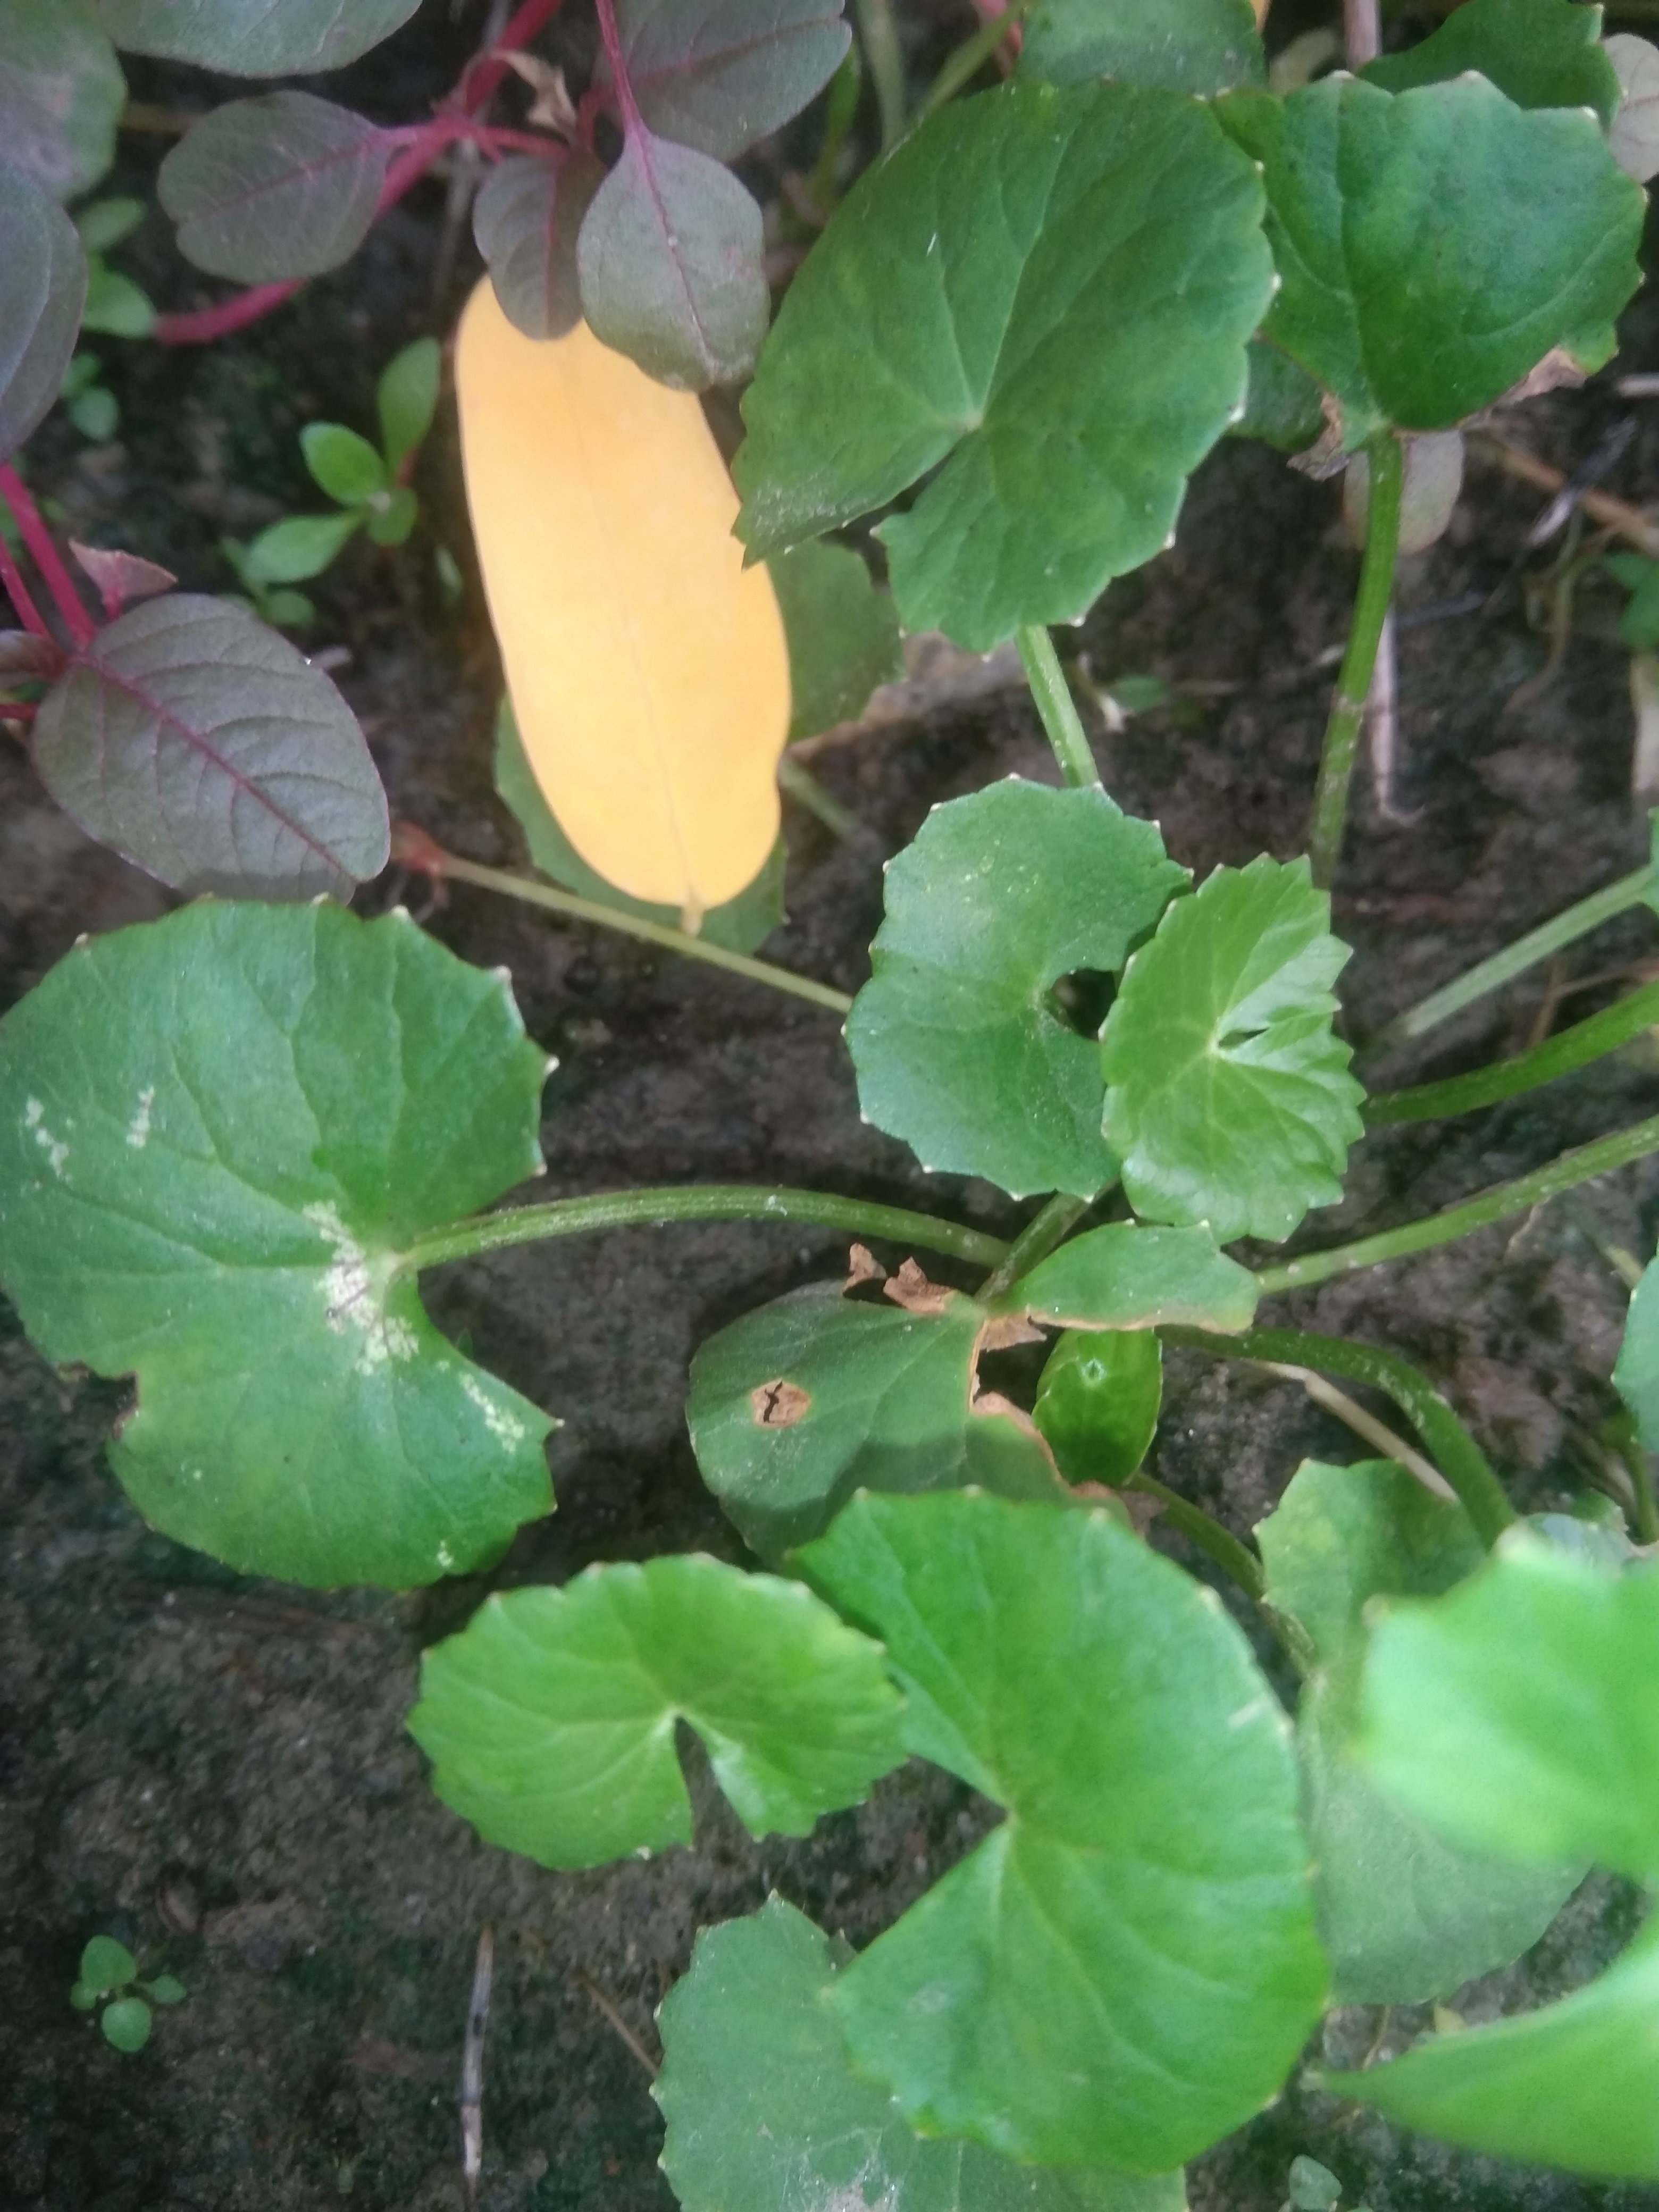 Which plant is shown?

thankuni
